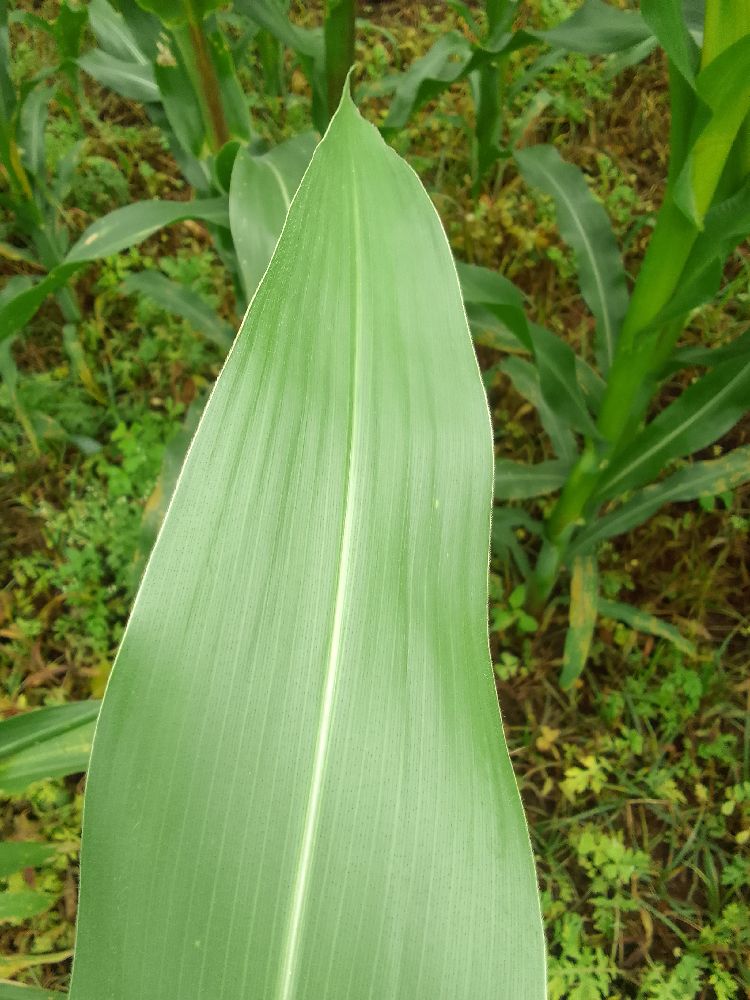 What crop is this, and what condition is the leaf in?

maize, healthy
